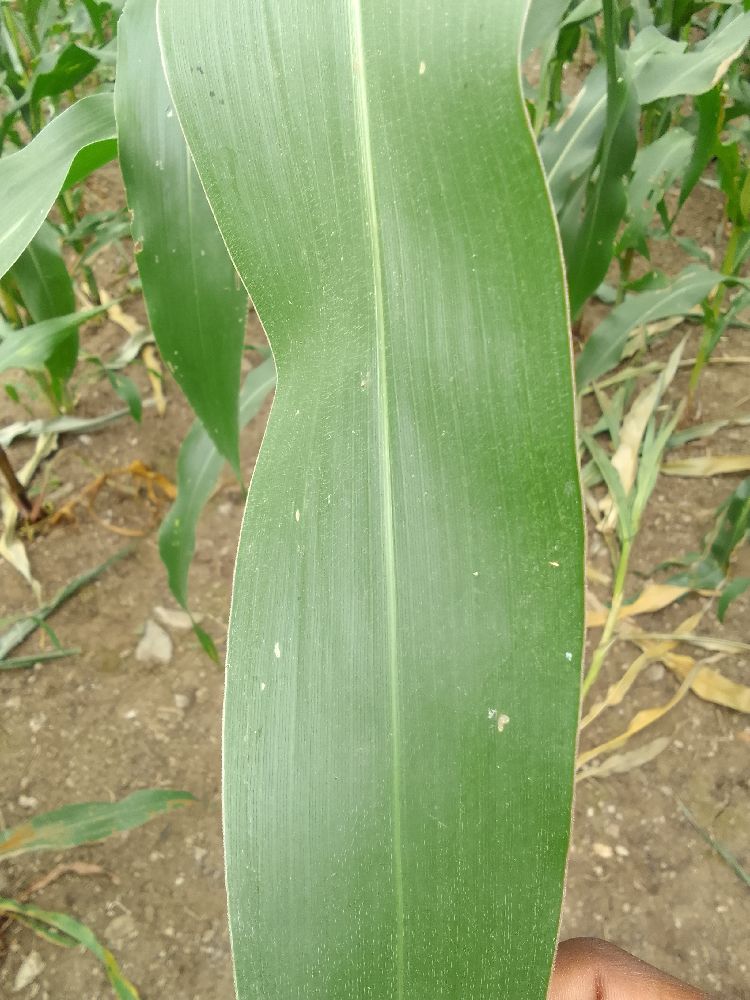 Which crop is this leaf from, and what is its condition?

maize, healthy
